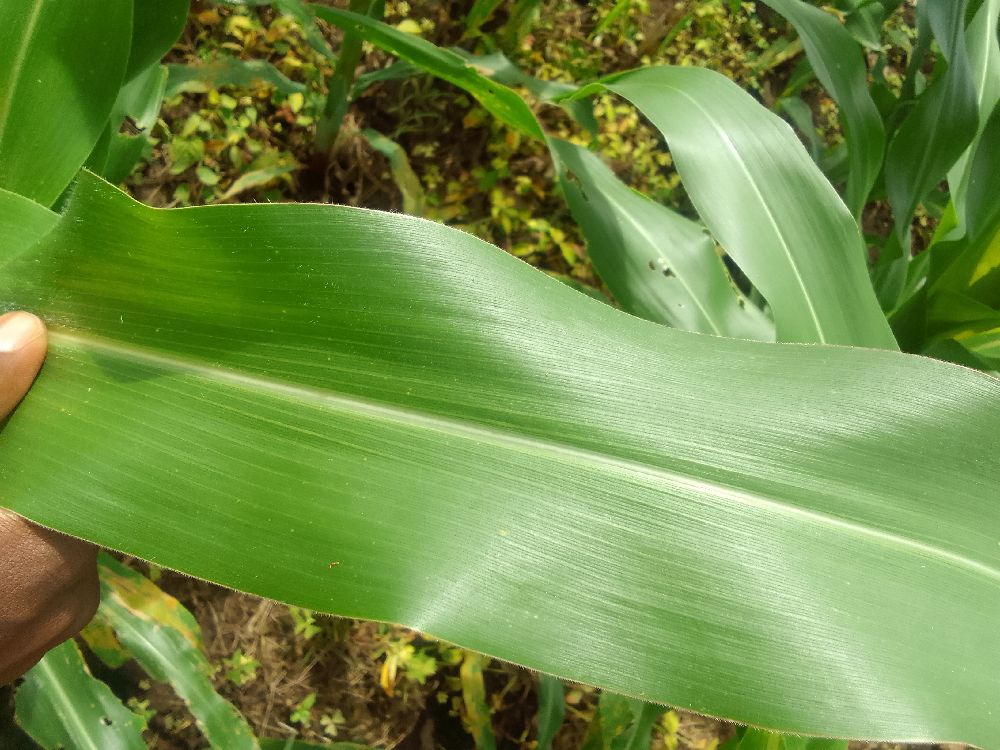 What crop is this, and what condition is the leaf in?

maize, healthy
